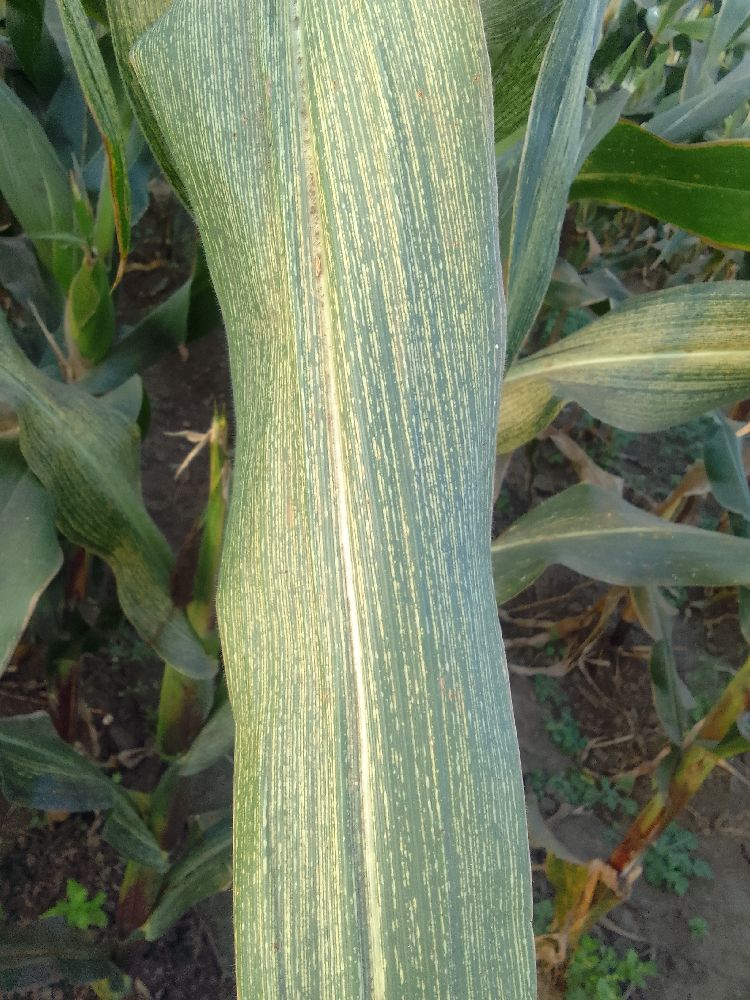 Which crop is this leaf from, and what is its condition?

maize, maize streak virus
